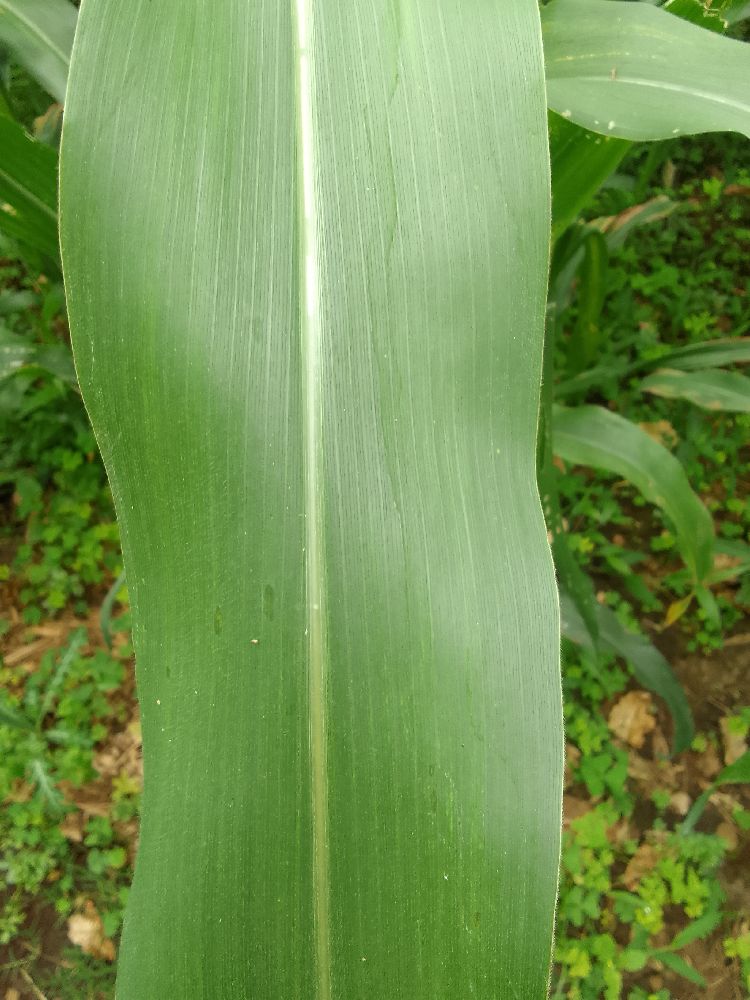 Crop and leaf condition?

maize, healthy
